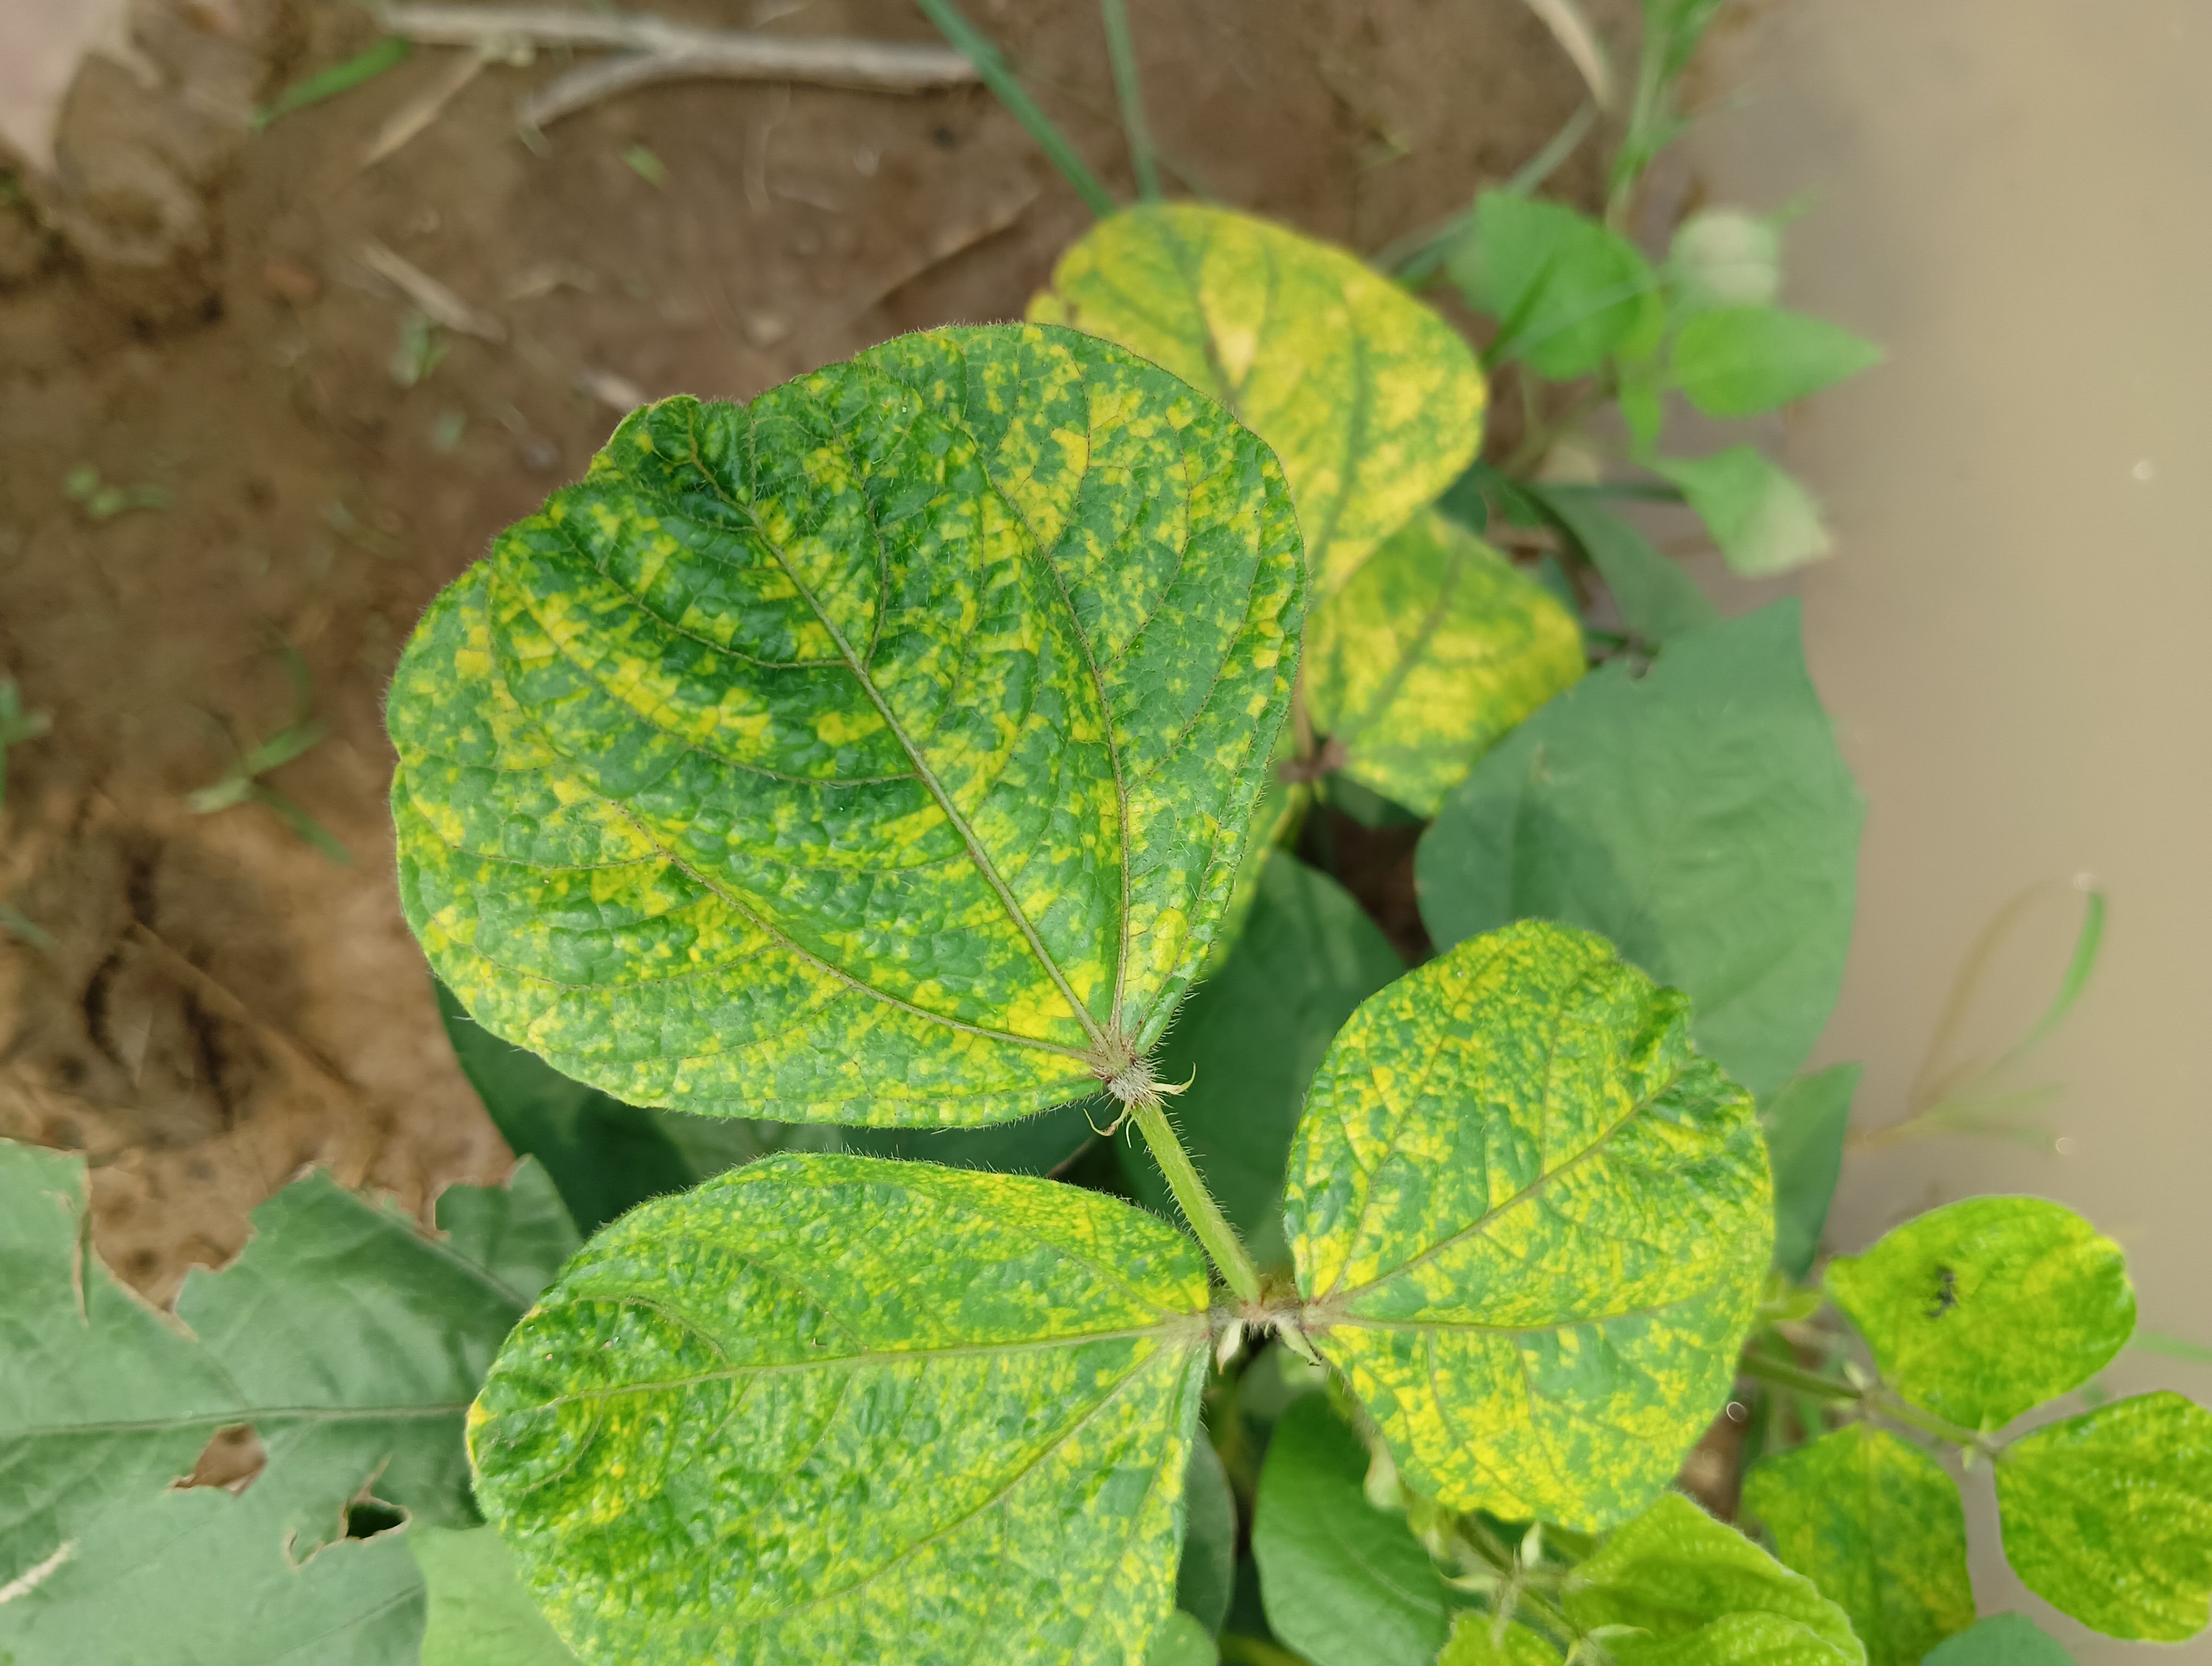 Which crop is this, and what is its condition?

mungbean, yellow mosaic
